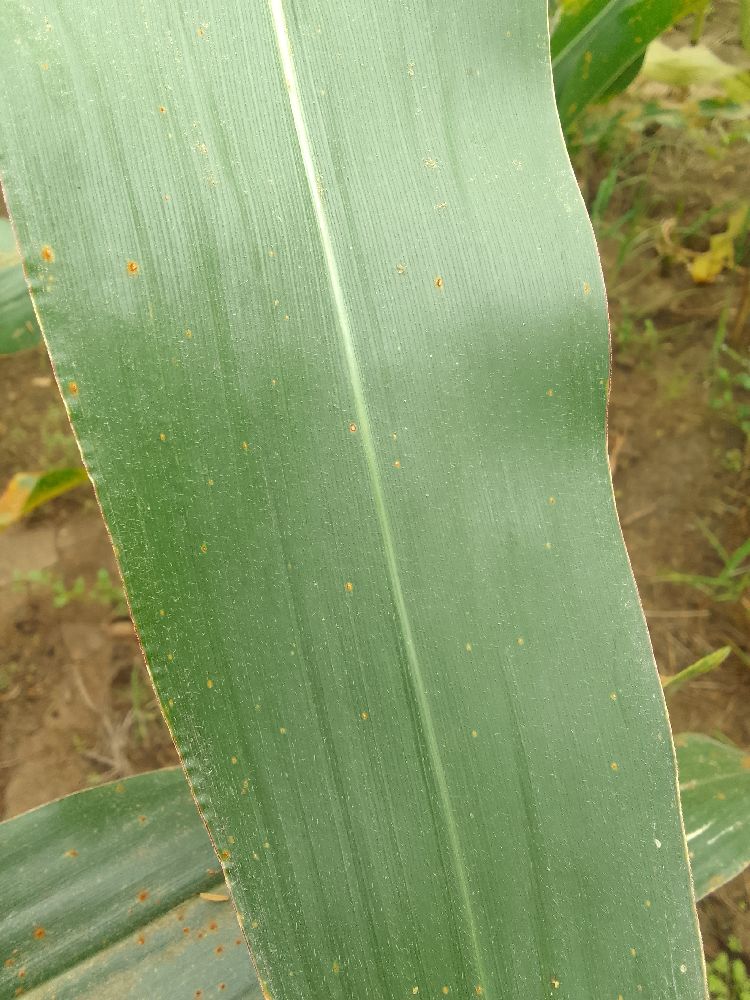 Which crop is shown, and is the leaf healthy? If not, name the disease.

maize, healthy
